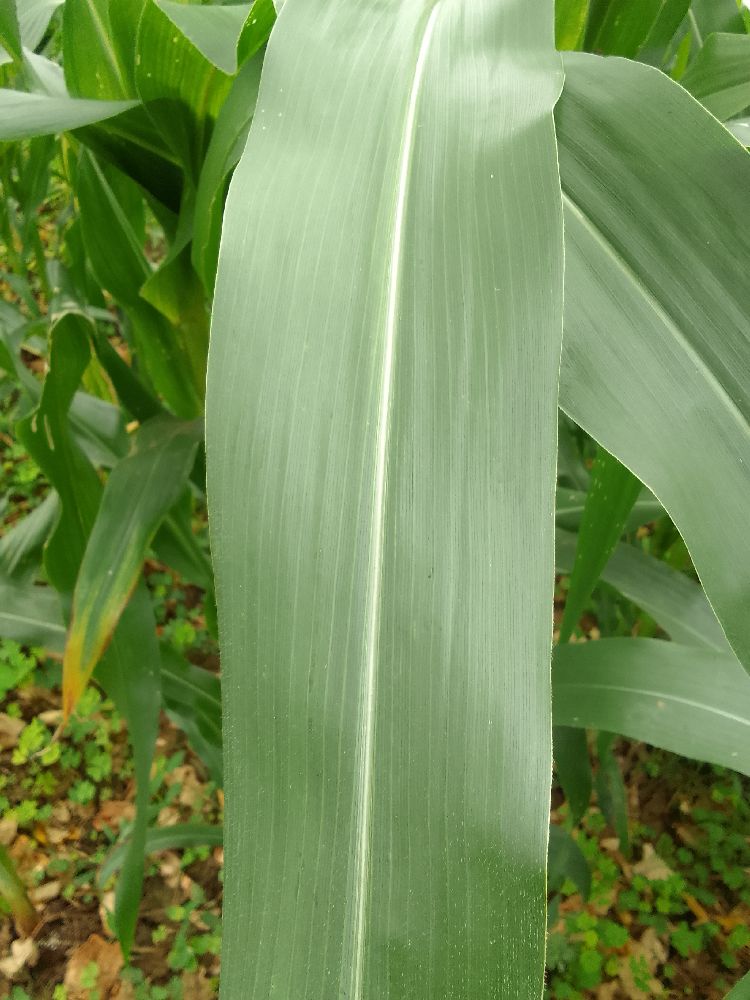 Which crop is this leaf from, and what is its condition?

maize, healthy
